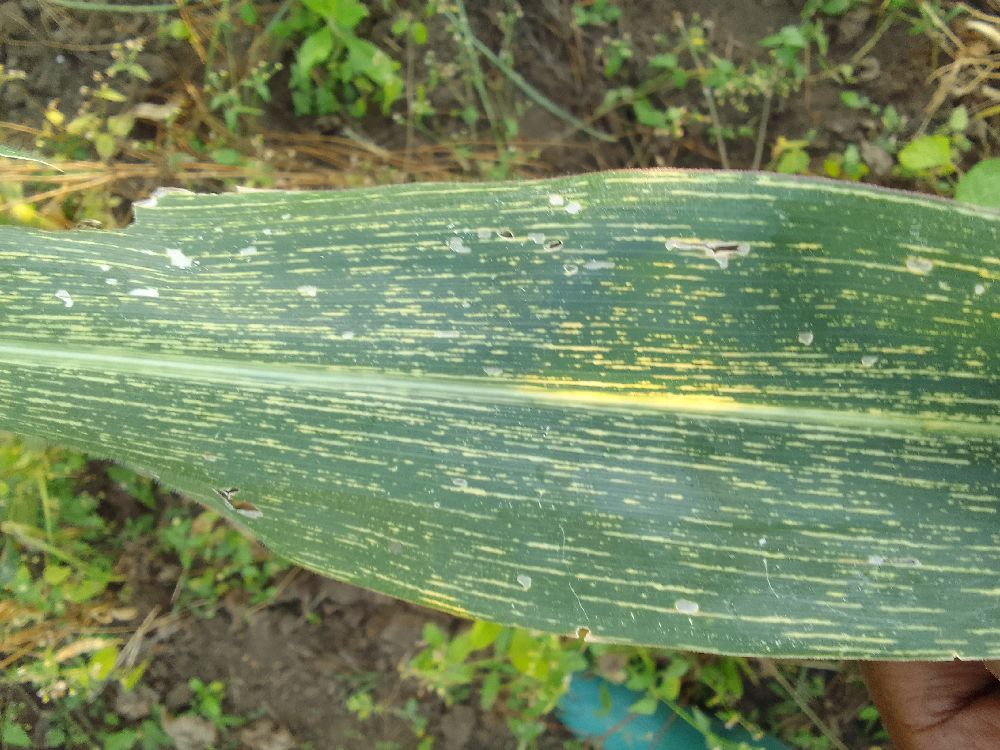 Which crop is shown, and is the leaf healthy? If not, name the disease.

maize, maize streak virus
